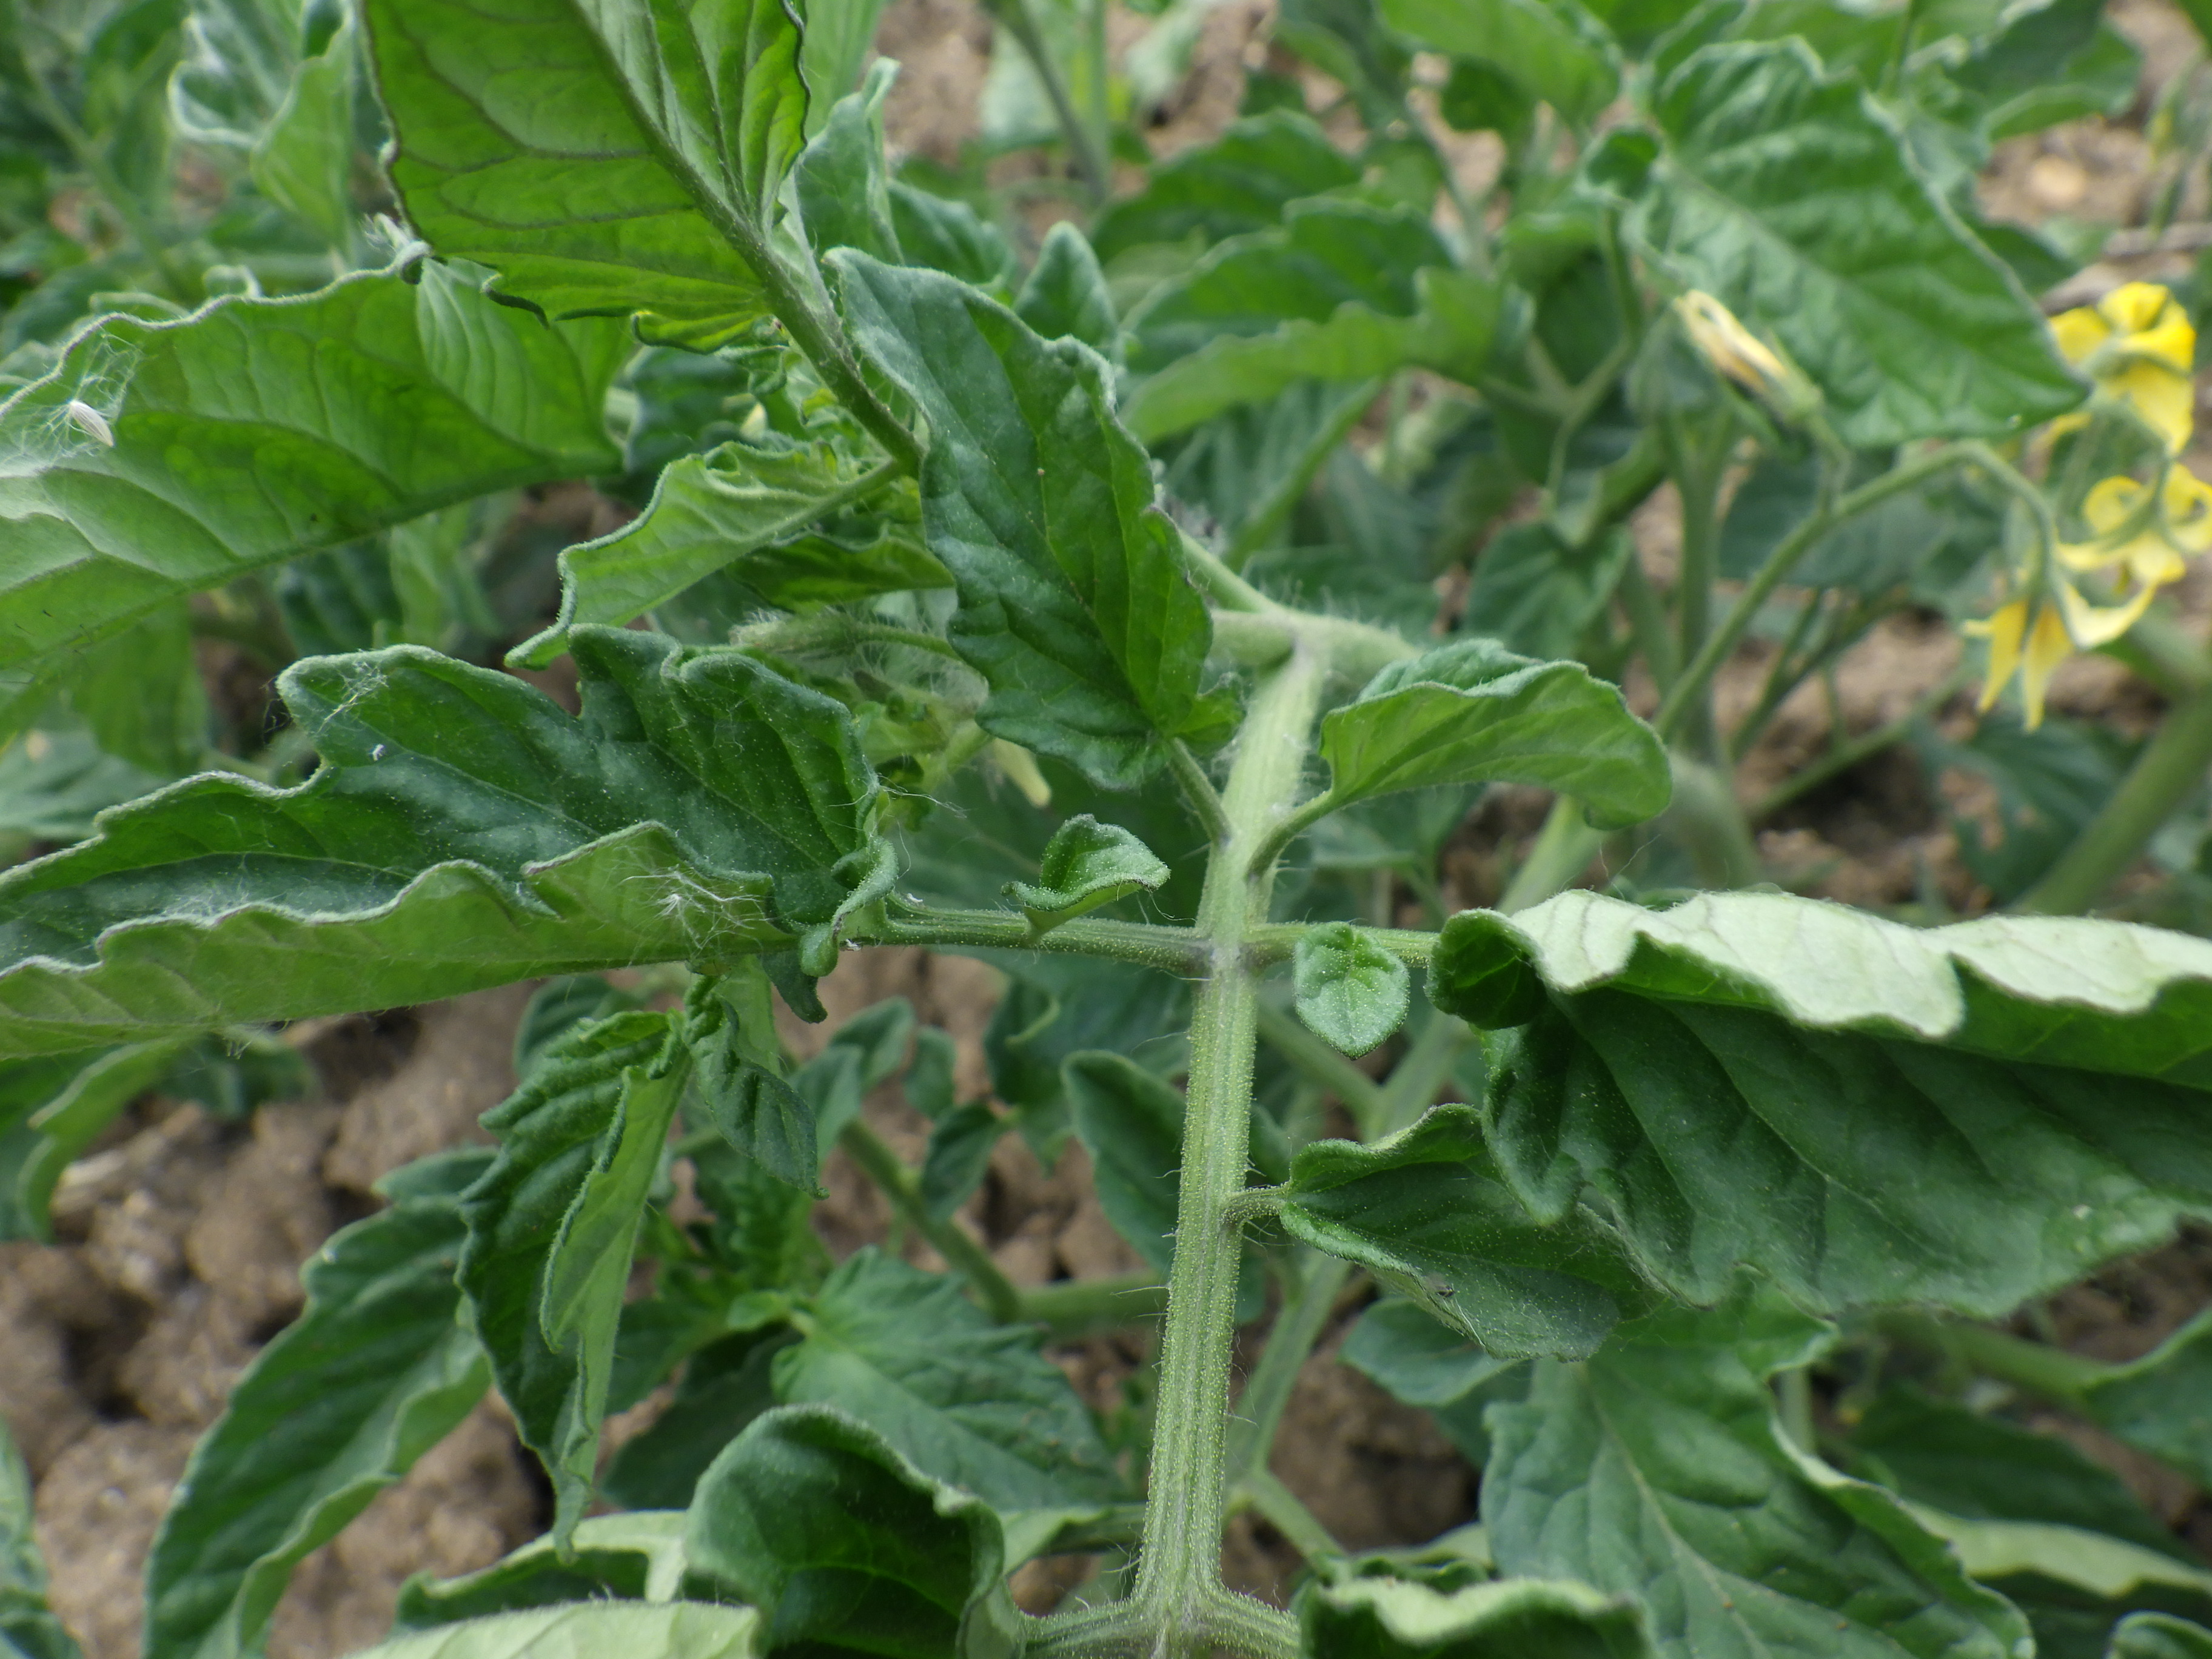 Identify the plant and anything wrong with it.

tomato, water stress
